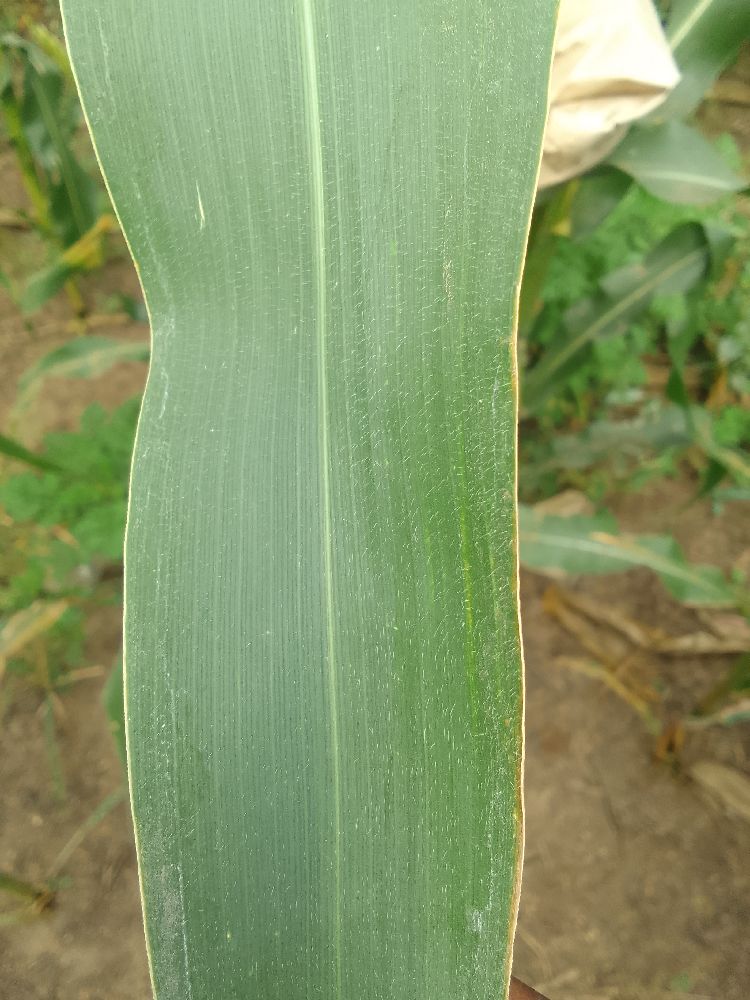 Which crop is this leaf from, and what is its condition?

maize, healthy
